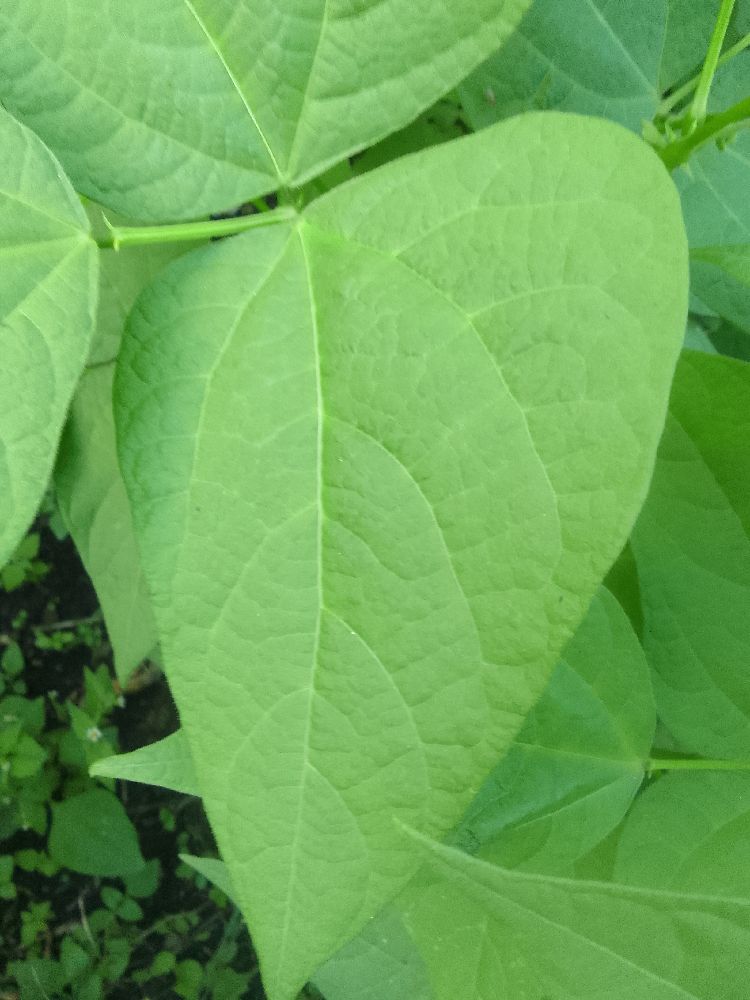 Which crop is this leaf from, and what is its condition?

common bean, healthy
